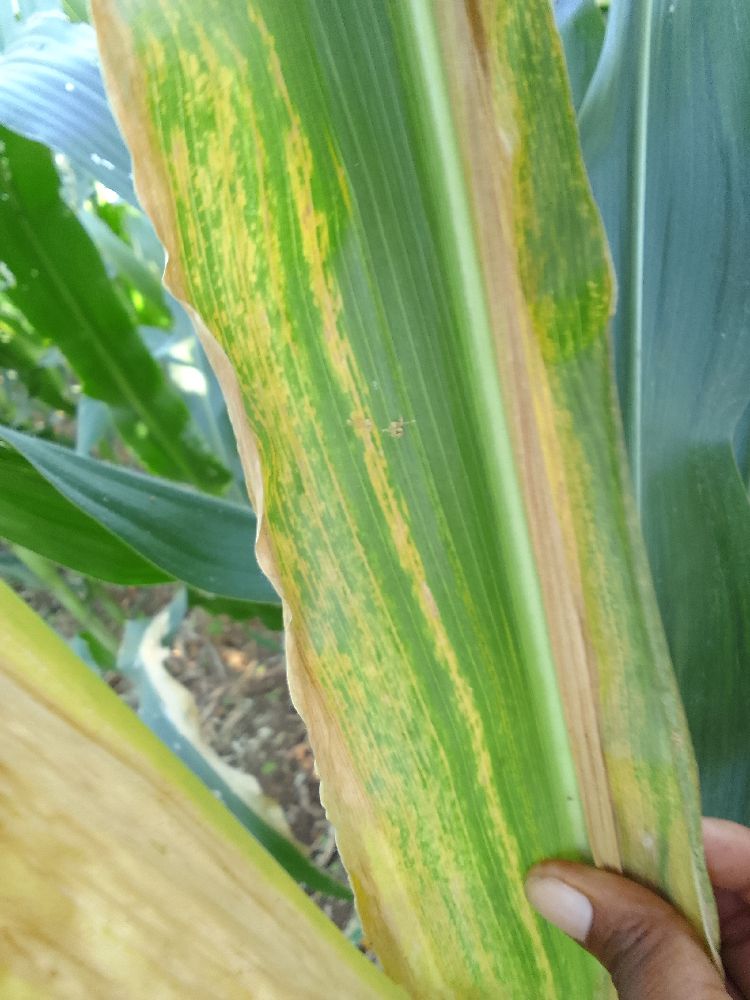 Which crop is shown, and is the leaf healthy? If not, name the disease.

maize, maize lethal necrosis
